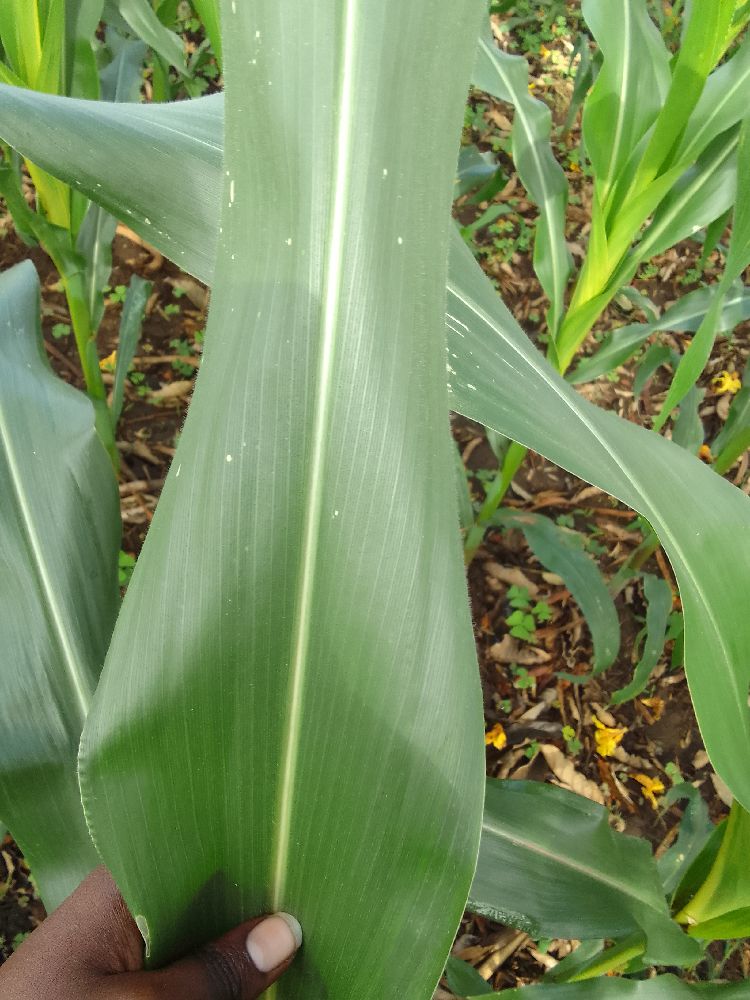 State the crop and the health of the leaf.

maize, healthy
